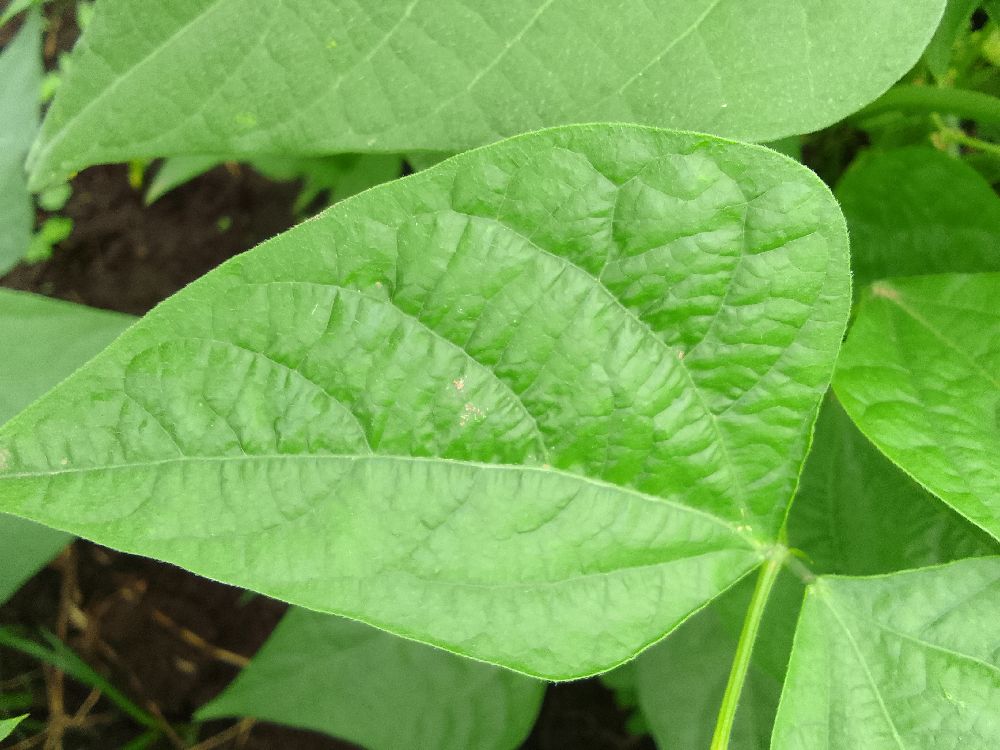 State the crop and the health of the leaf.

common bean, healthy
